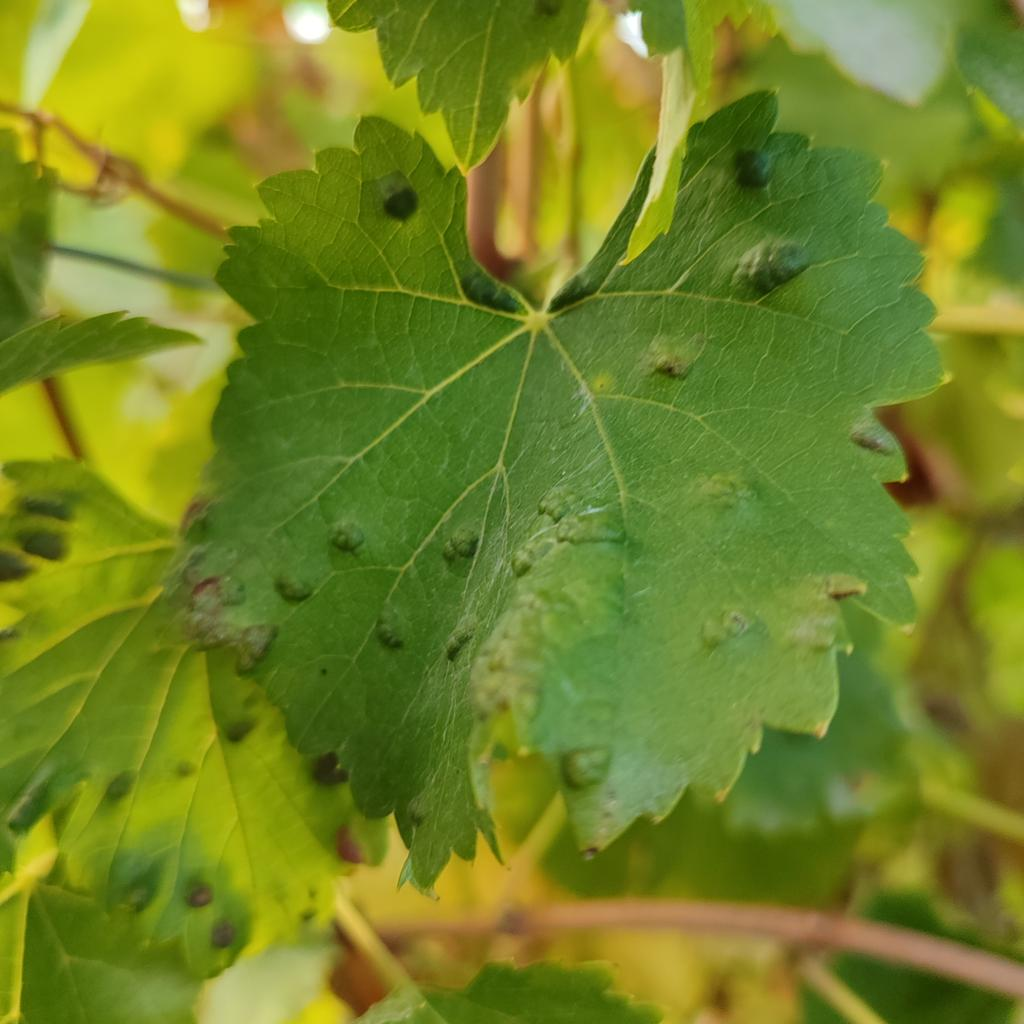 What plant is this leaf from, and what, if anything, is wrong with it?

grapevine, erineum mite
